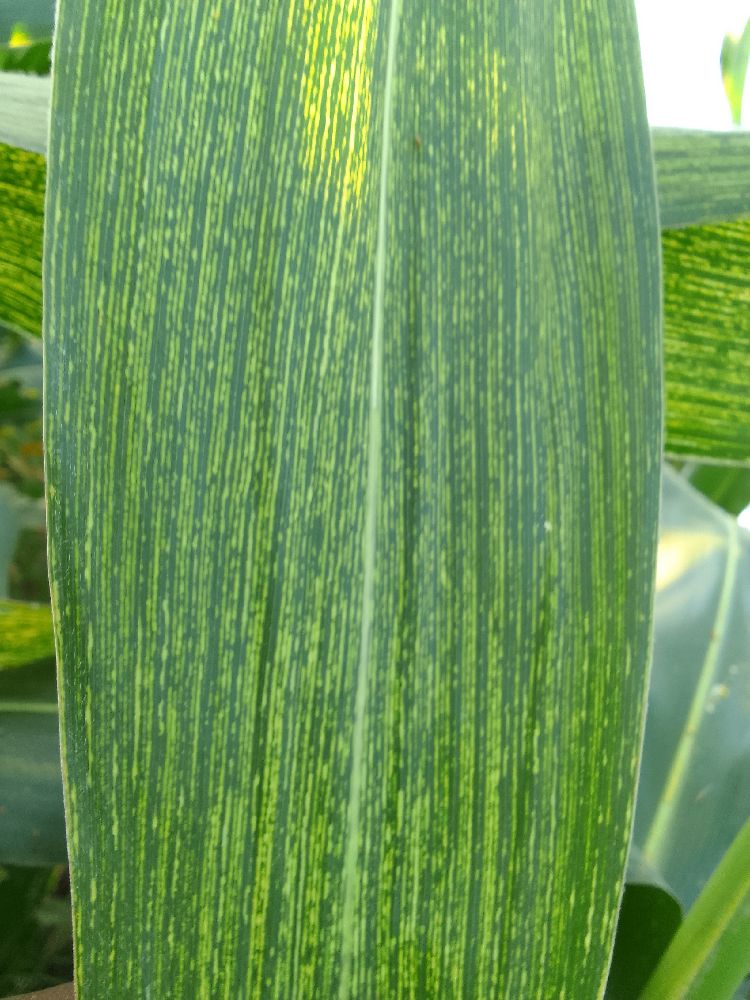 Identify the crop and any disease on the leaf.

maize, maize streak virus
